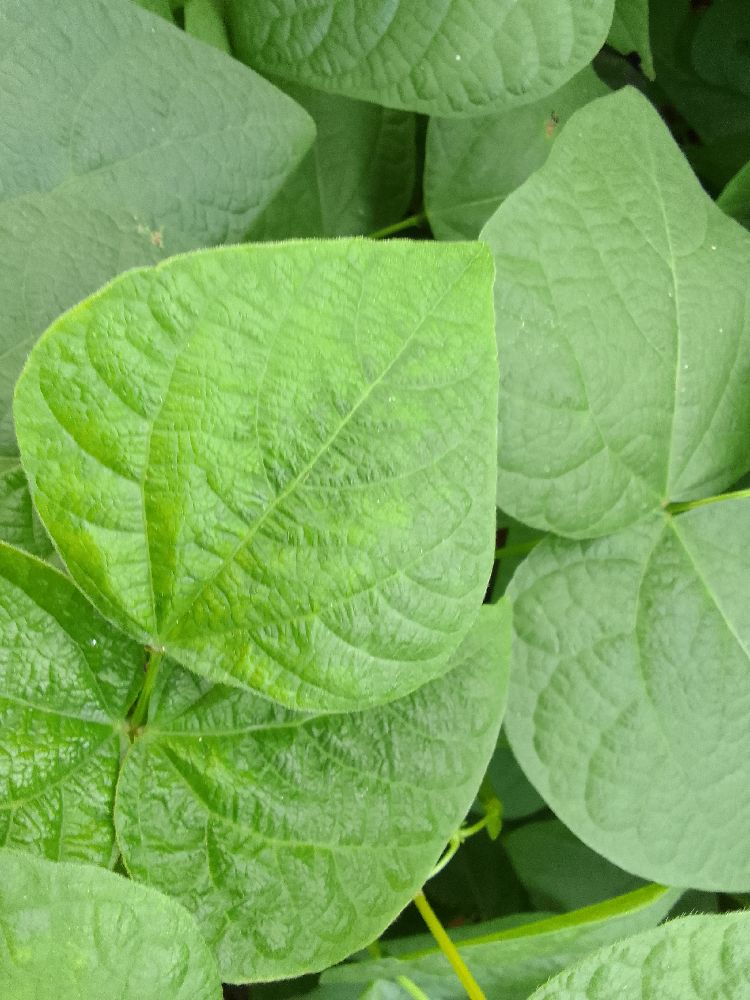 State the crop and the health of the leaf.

common bean, healthy
